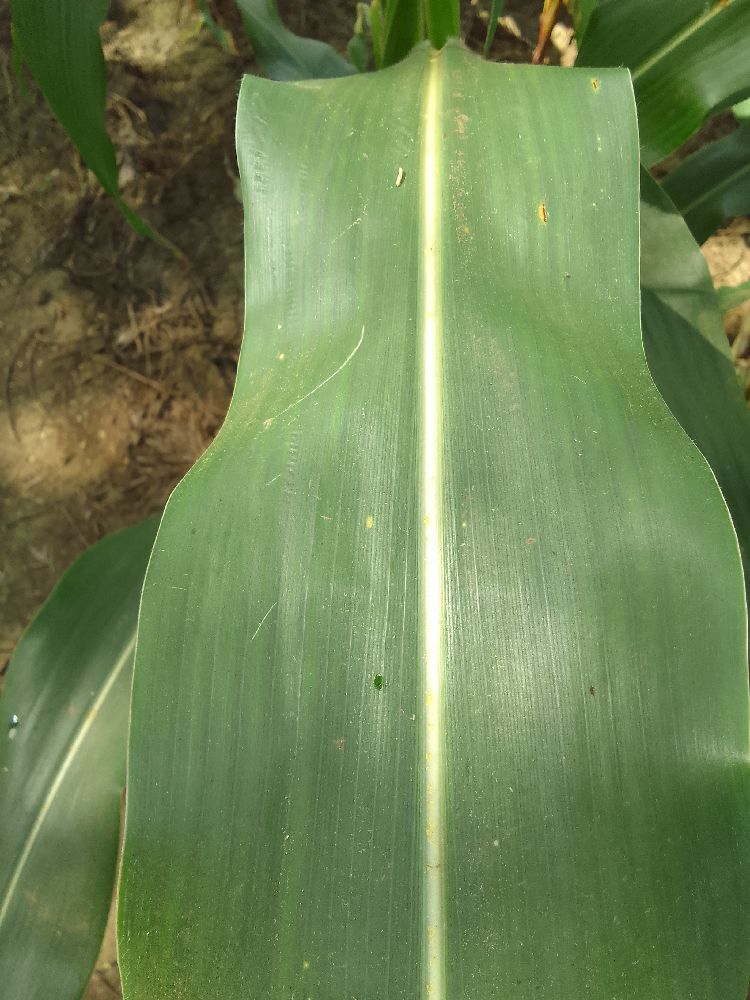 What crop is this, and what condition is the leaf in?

maize, healthy
